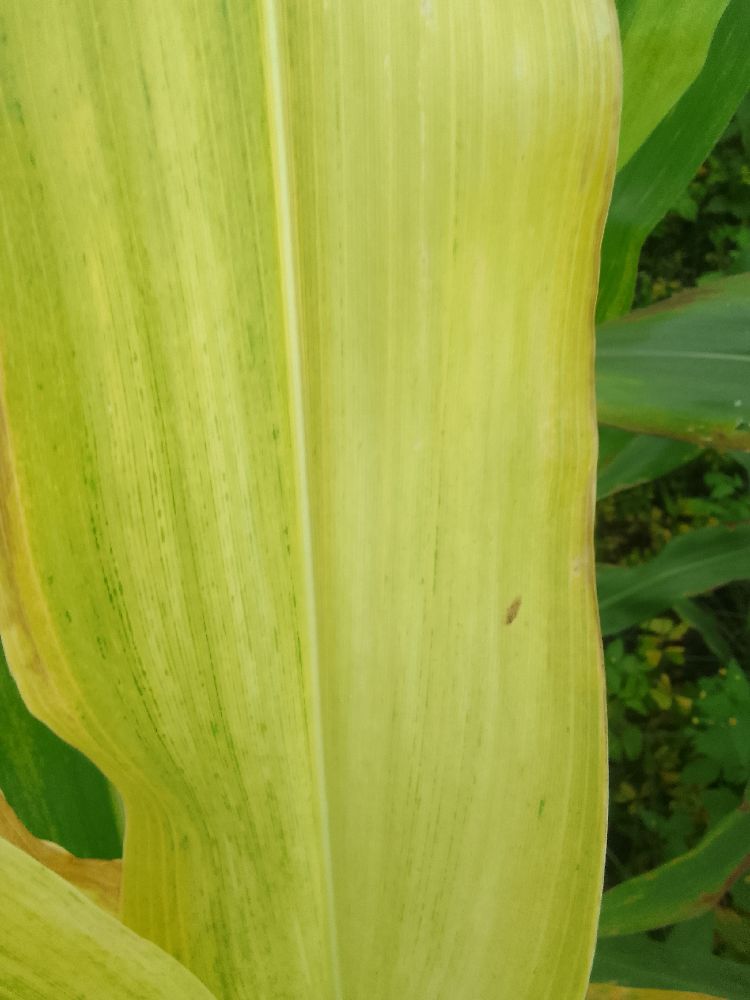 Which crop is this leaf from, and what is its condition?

maize, maize lethal necrosis
